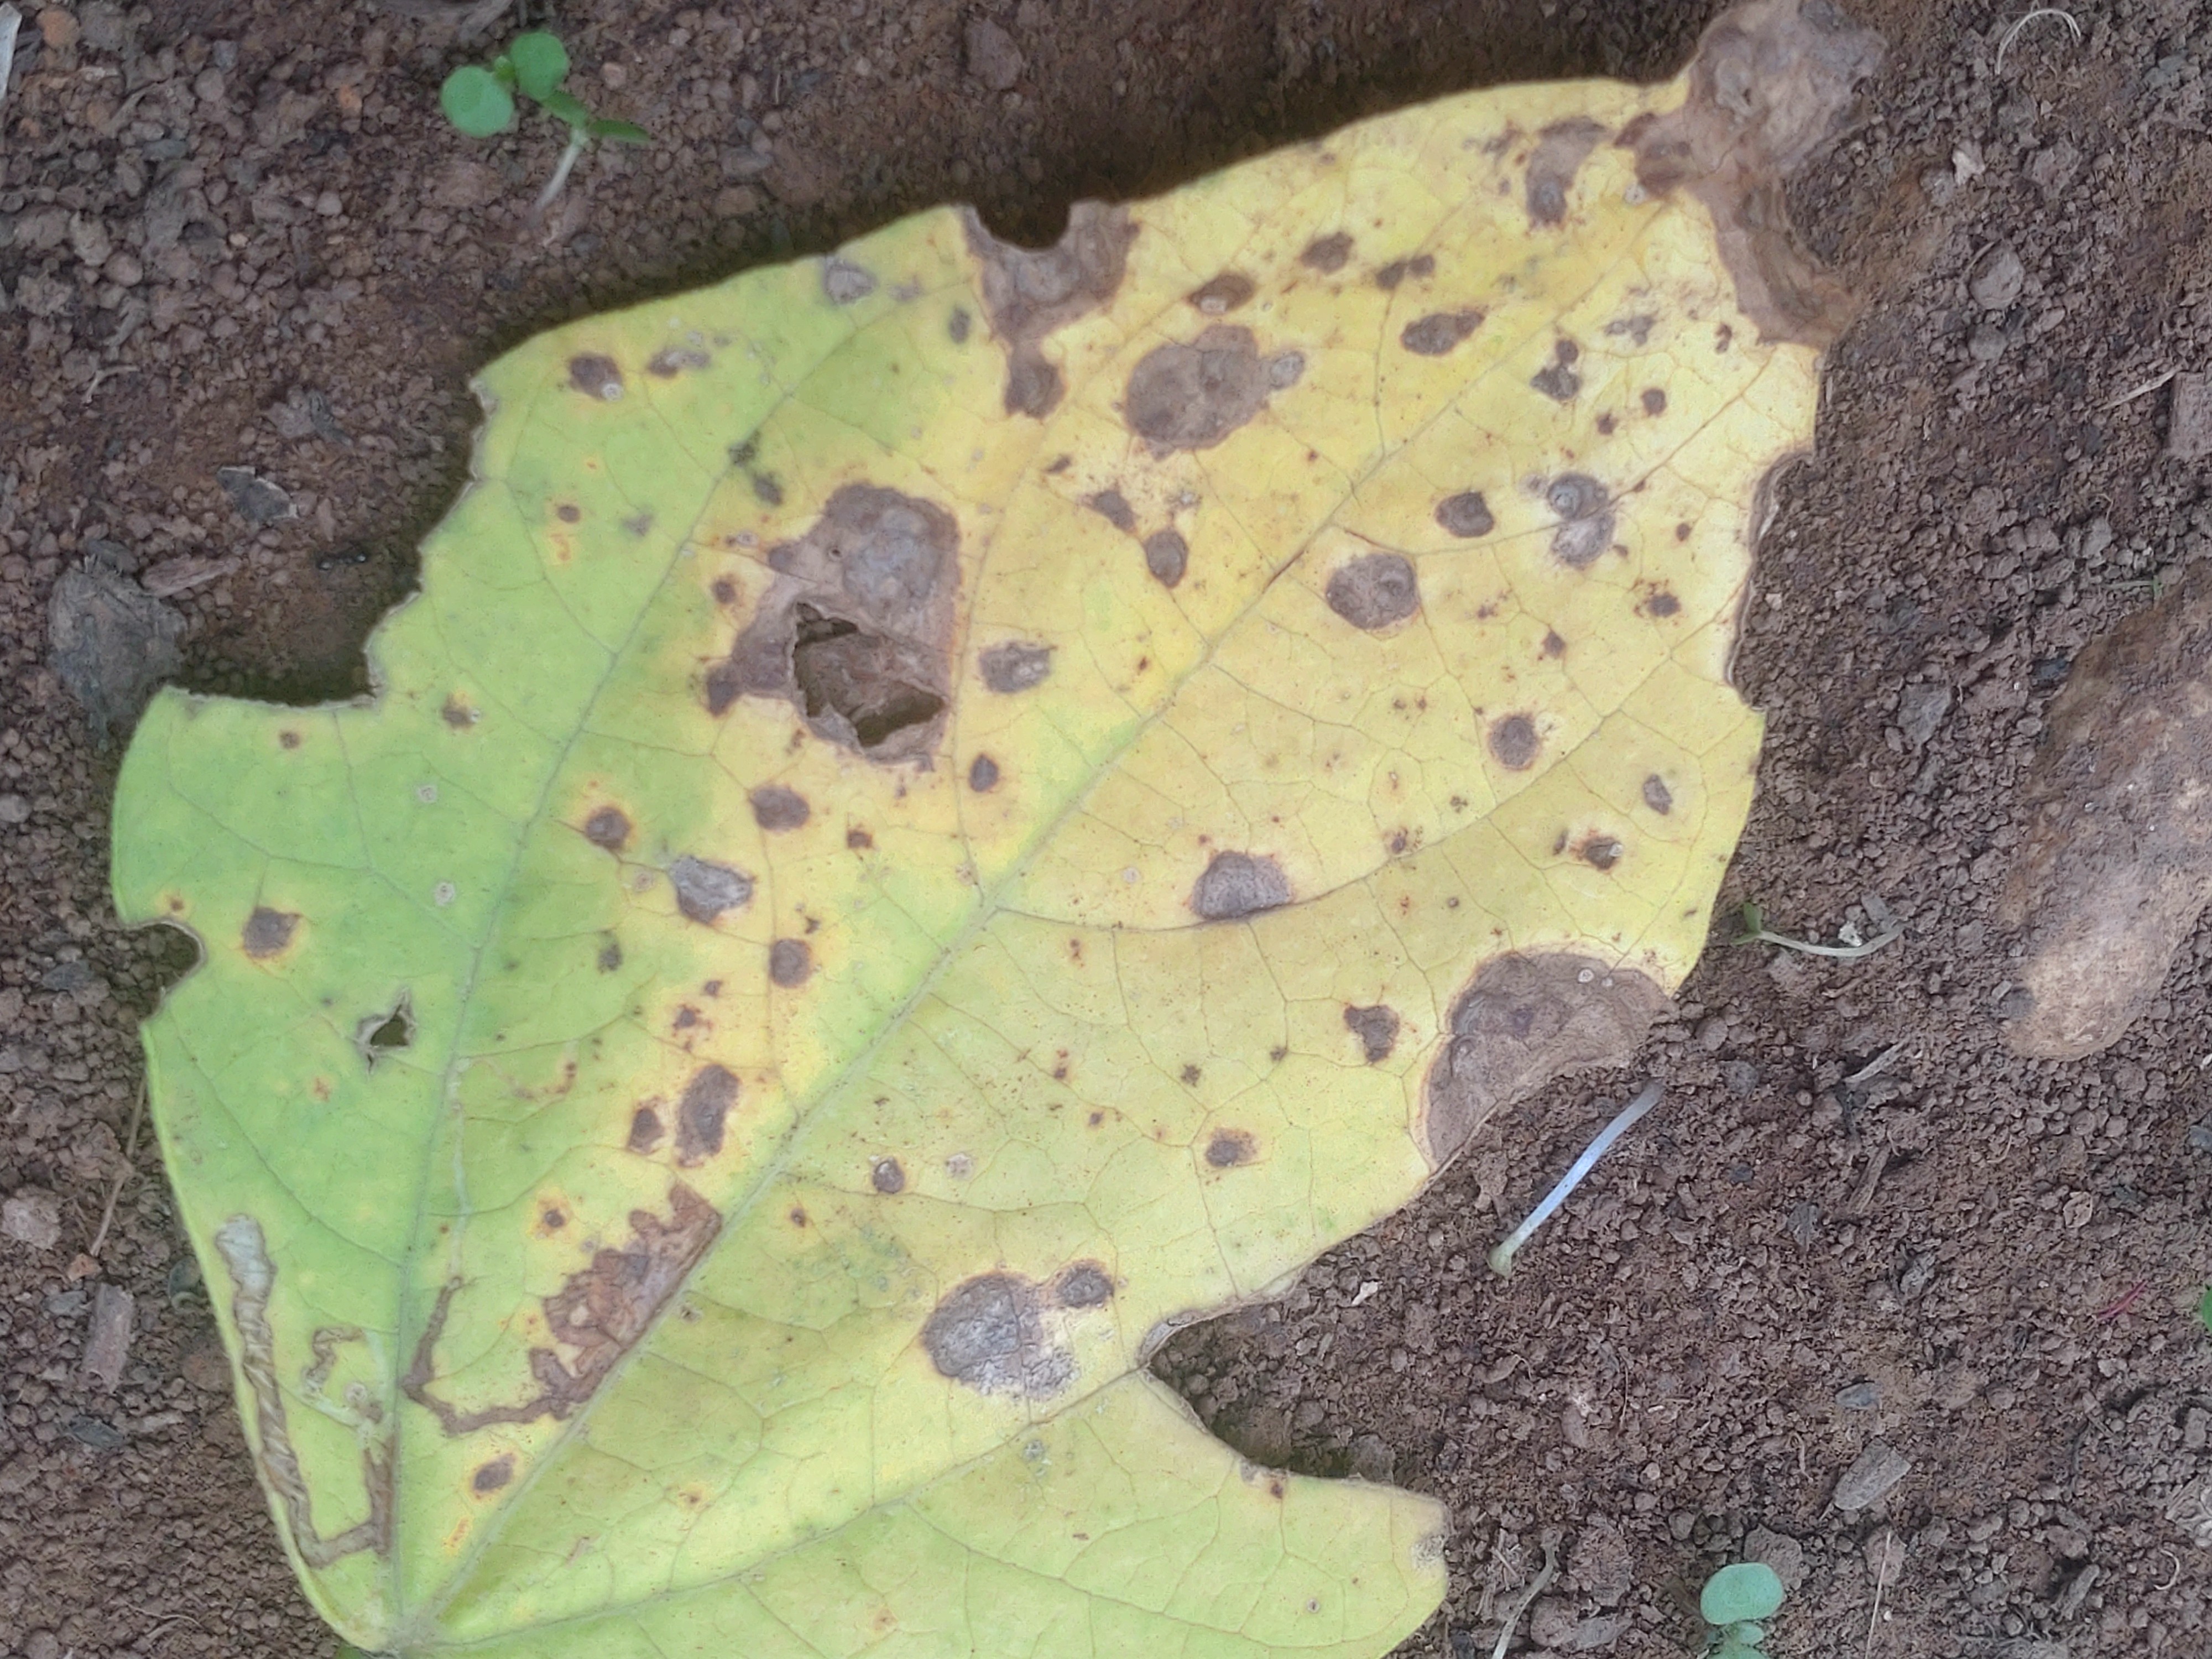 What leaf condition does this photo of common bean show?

anthracnose
